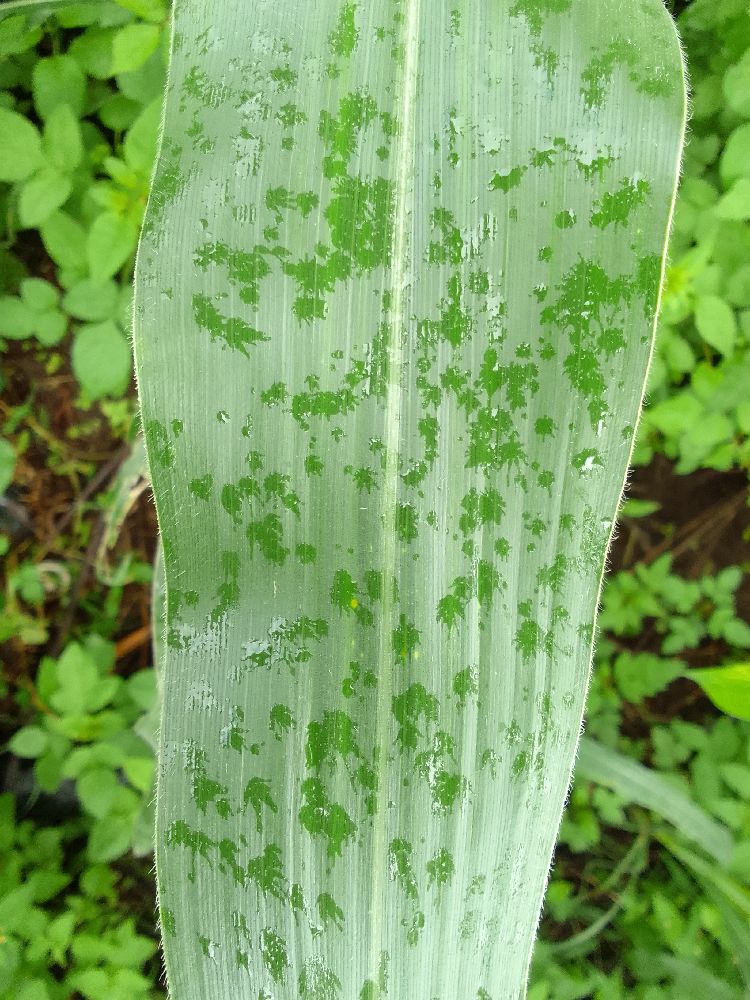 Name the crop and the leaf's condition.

maize, healthy
